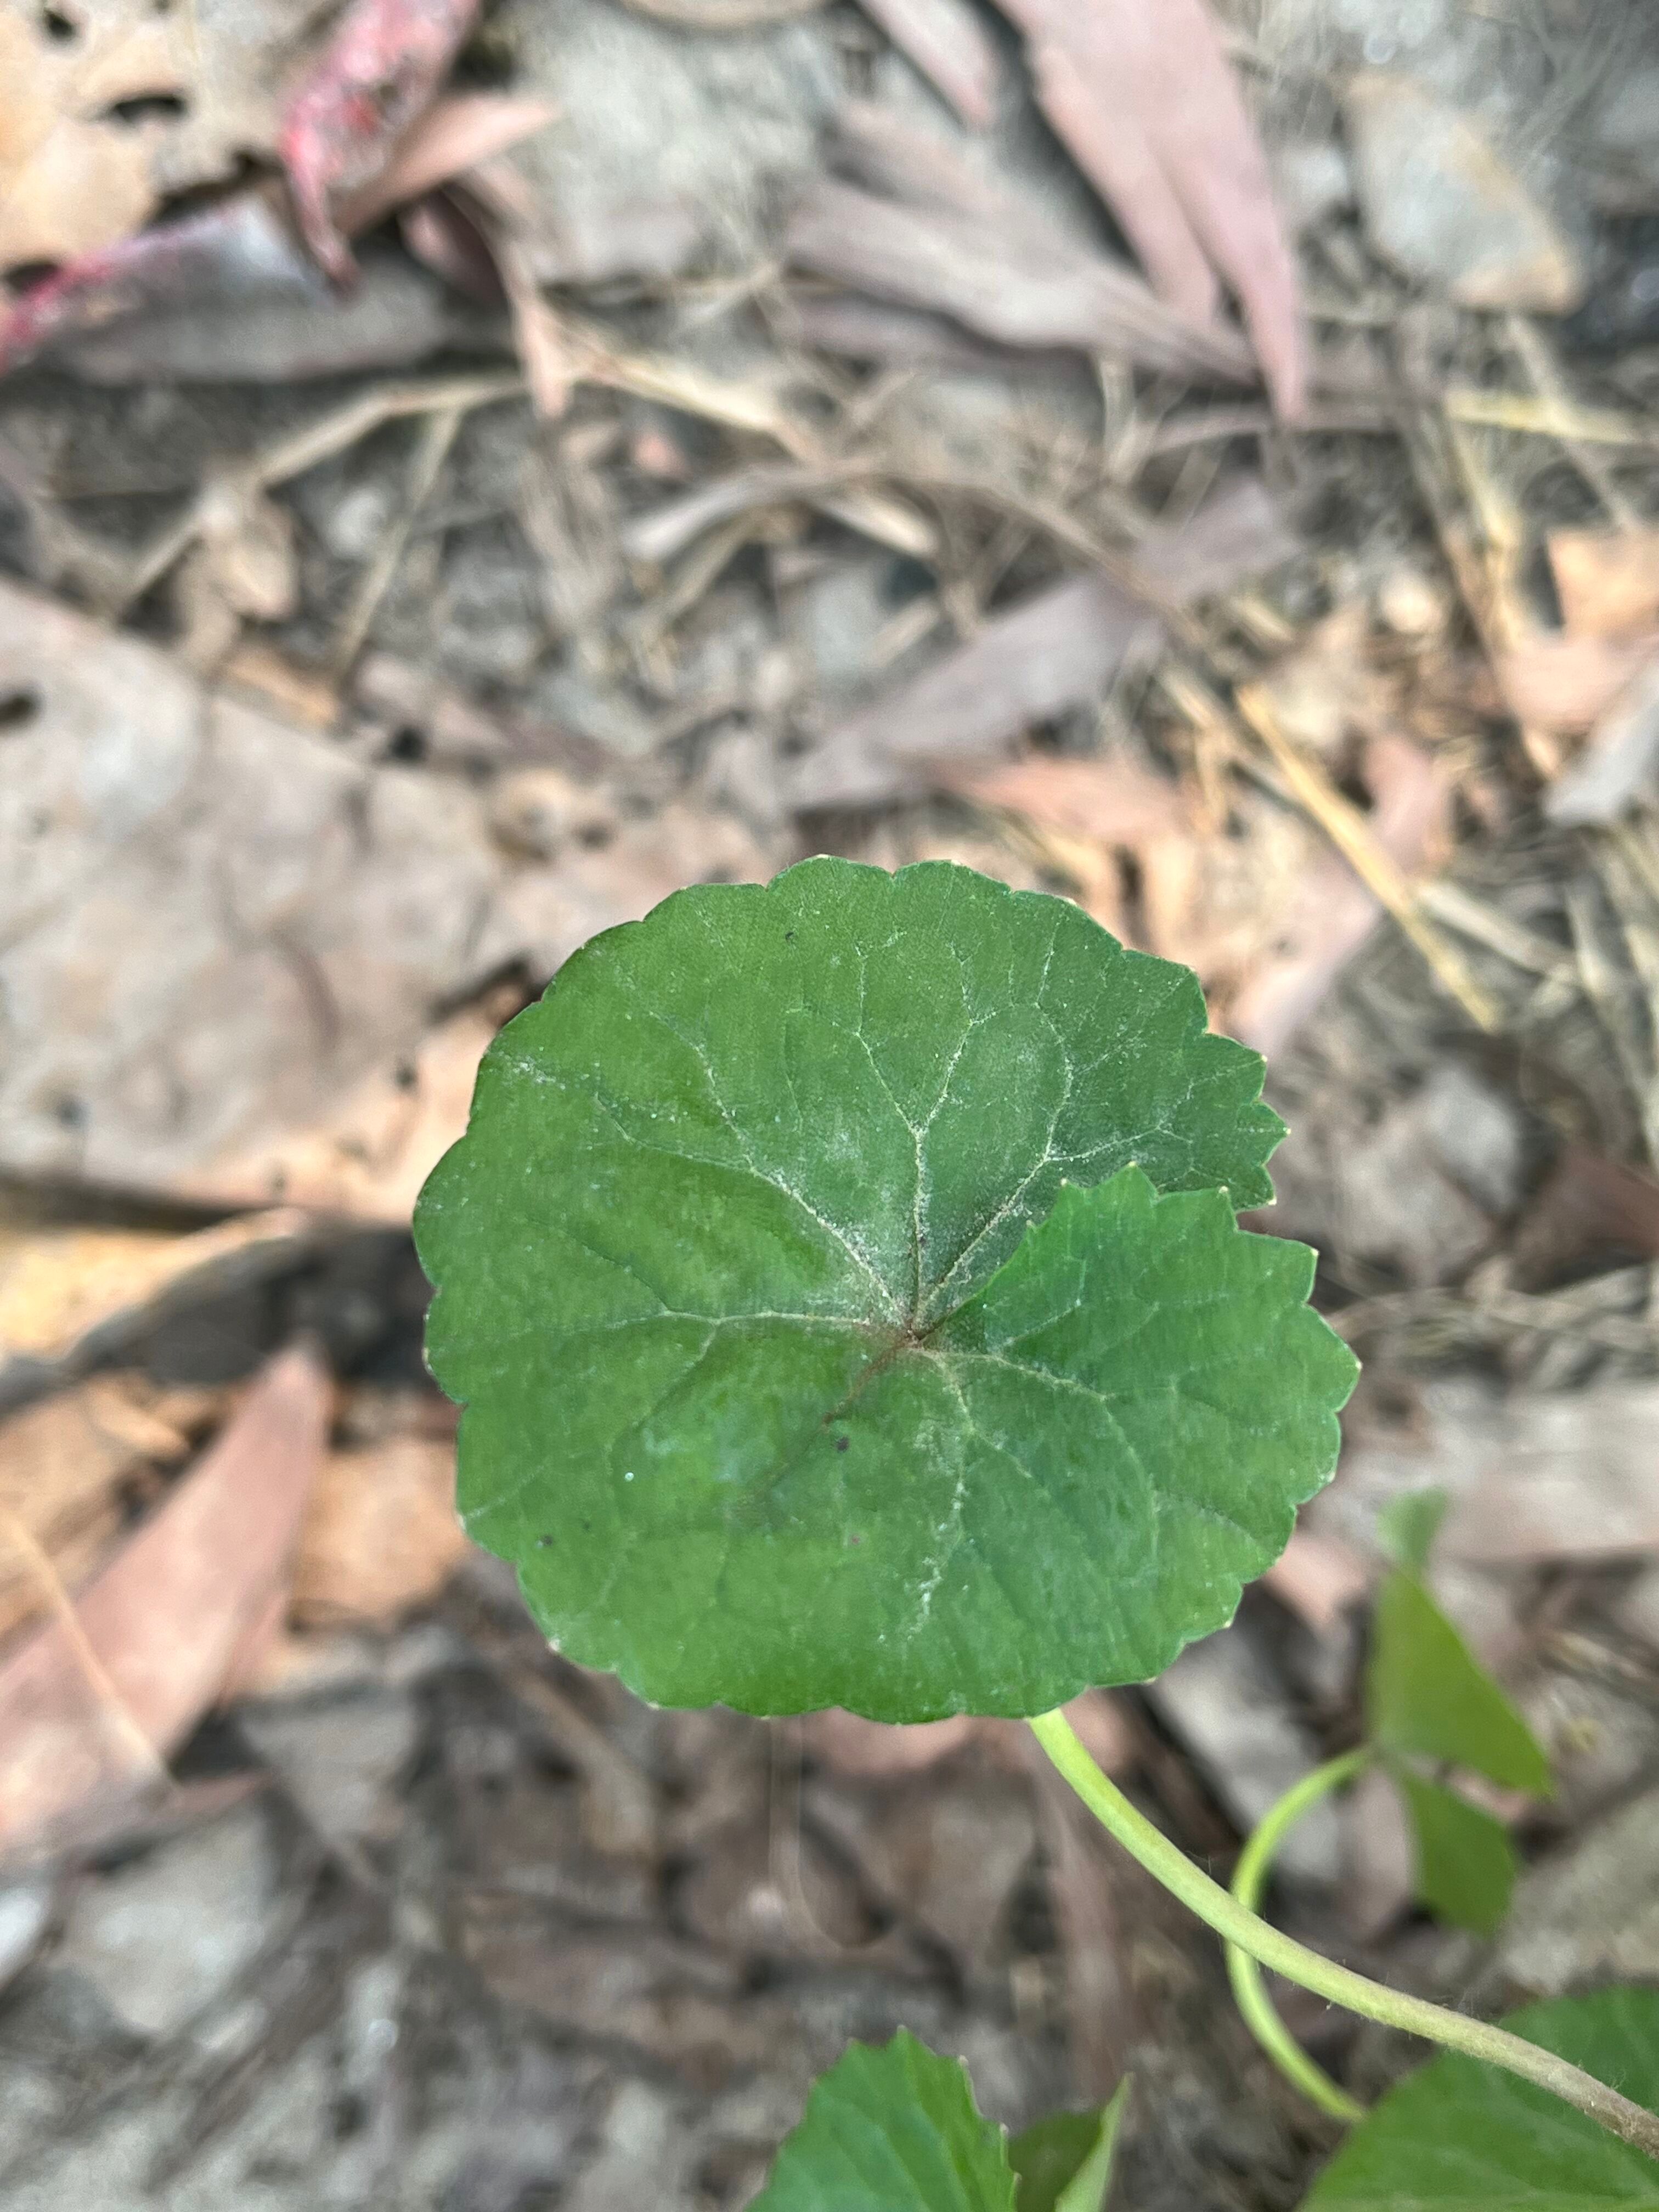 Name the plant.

thankuni
